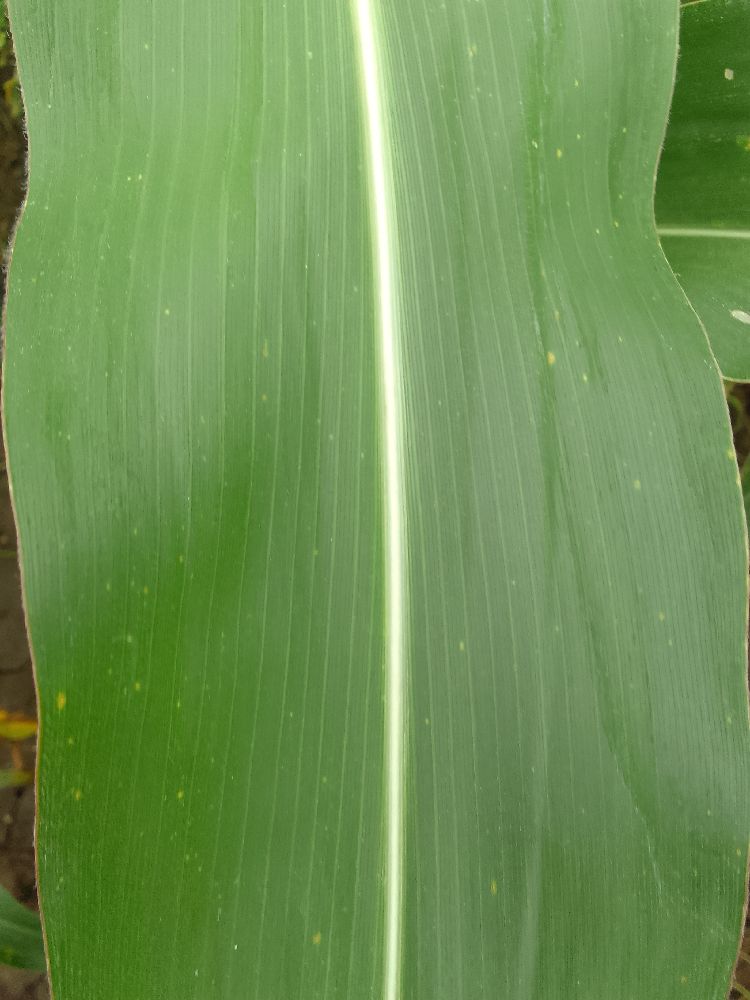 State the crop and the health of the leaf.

maize, healthy
